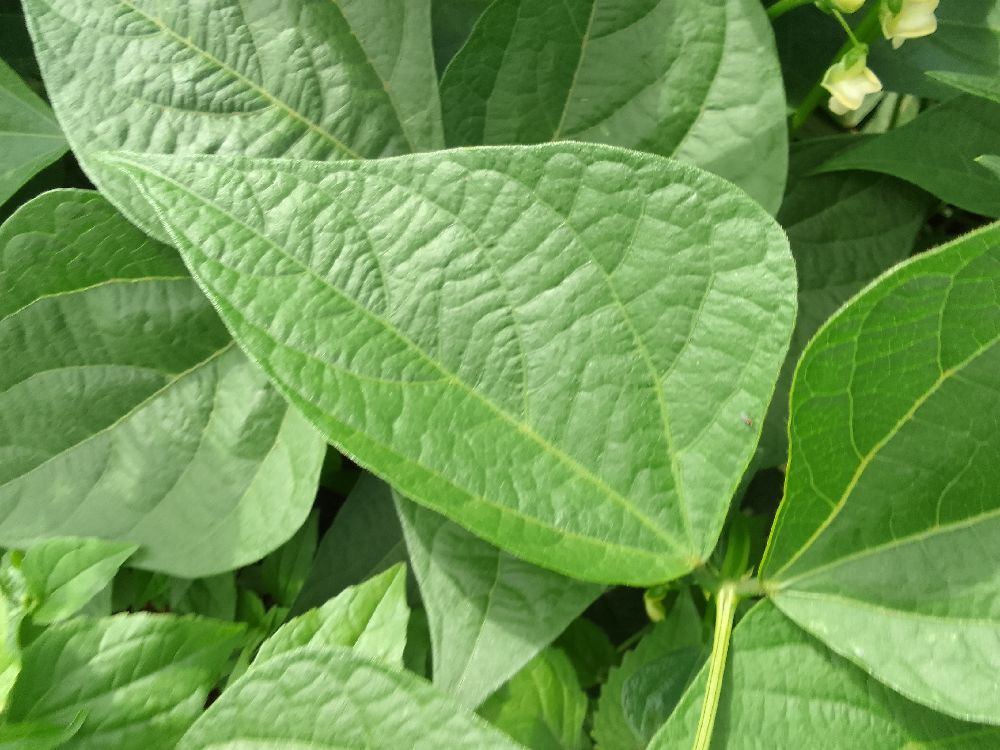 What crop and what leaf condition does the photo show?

common bean, healthy
